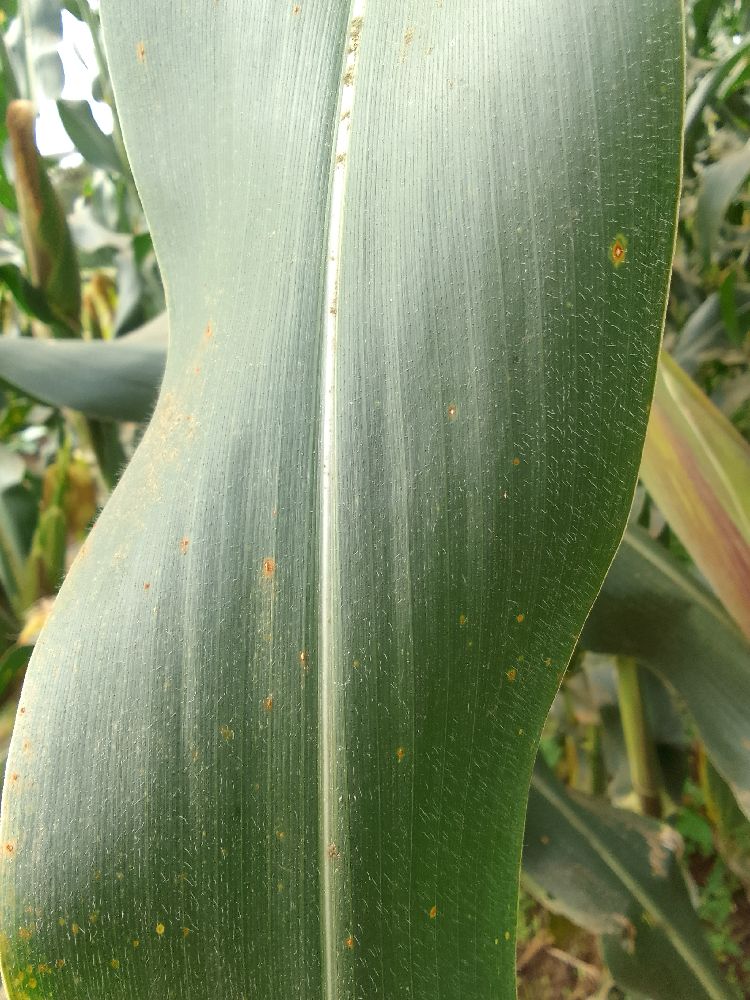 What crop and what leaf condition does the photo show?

maize, healthy
